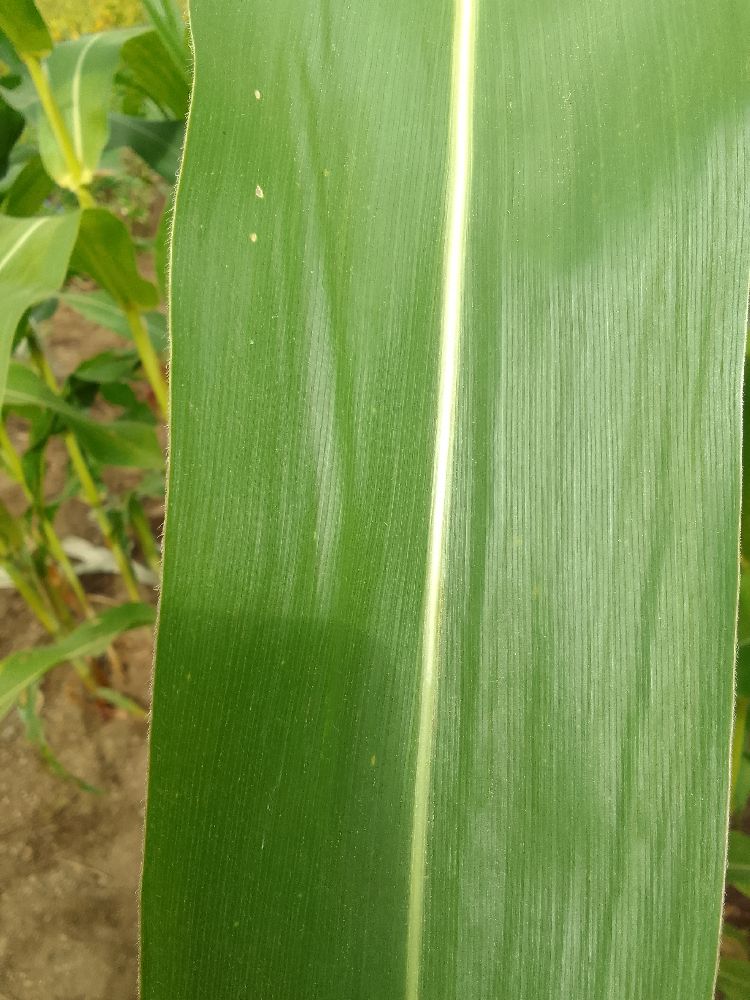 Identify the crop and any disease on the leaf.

maize, healthy
